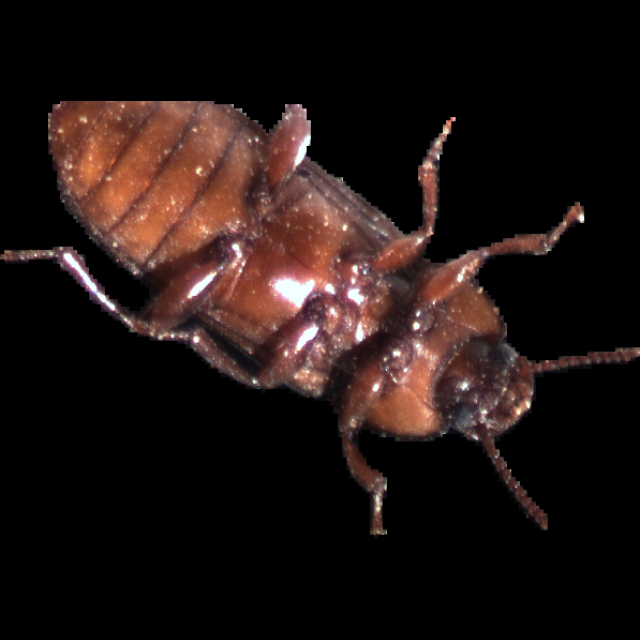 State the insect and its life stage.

mealworm beetle
